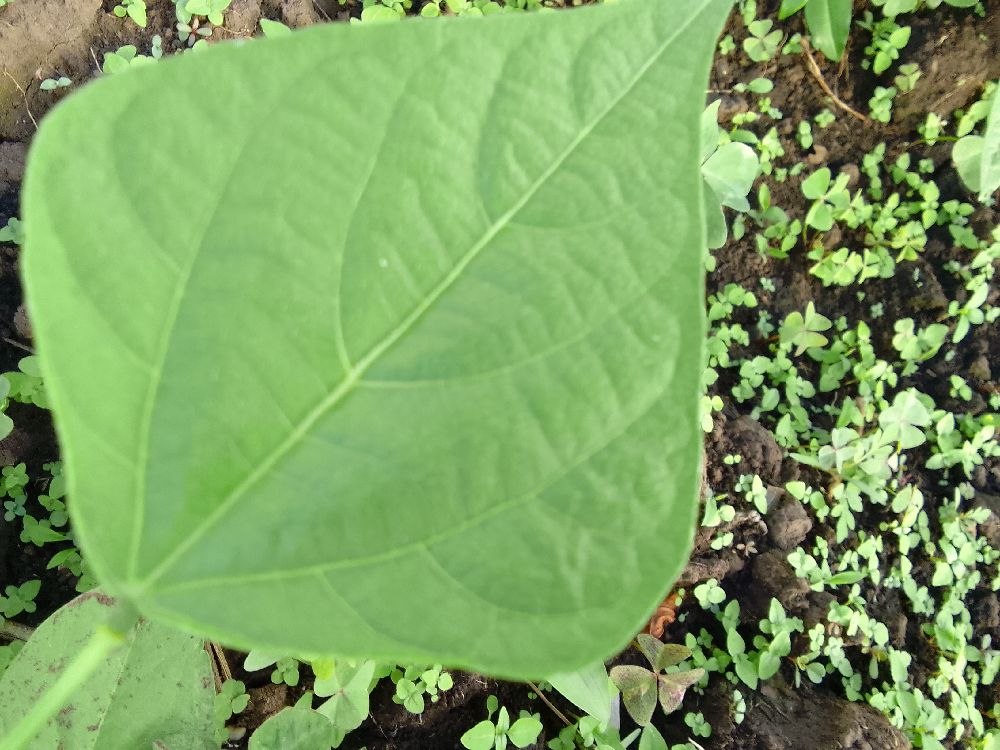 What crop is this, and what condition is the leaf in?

common bean, healthy
